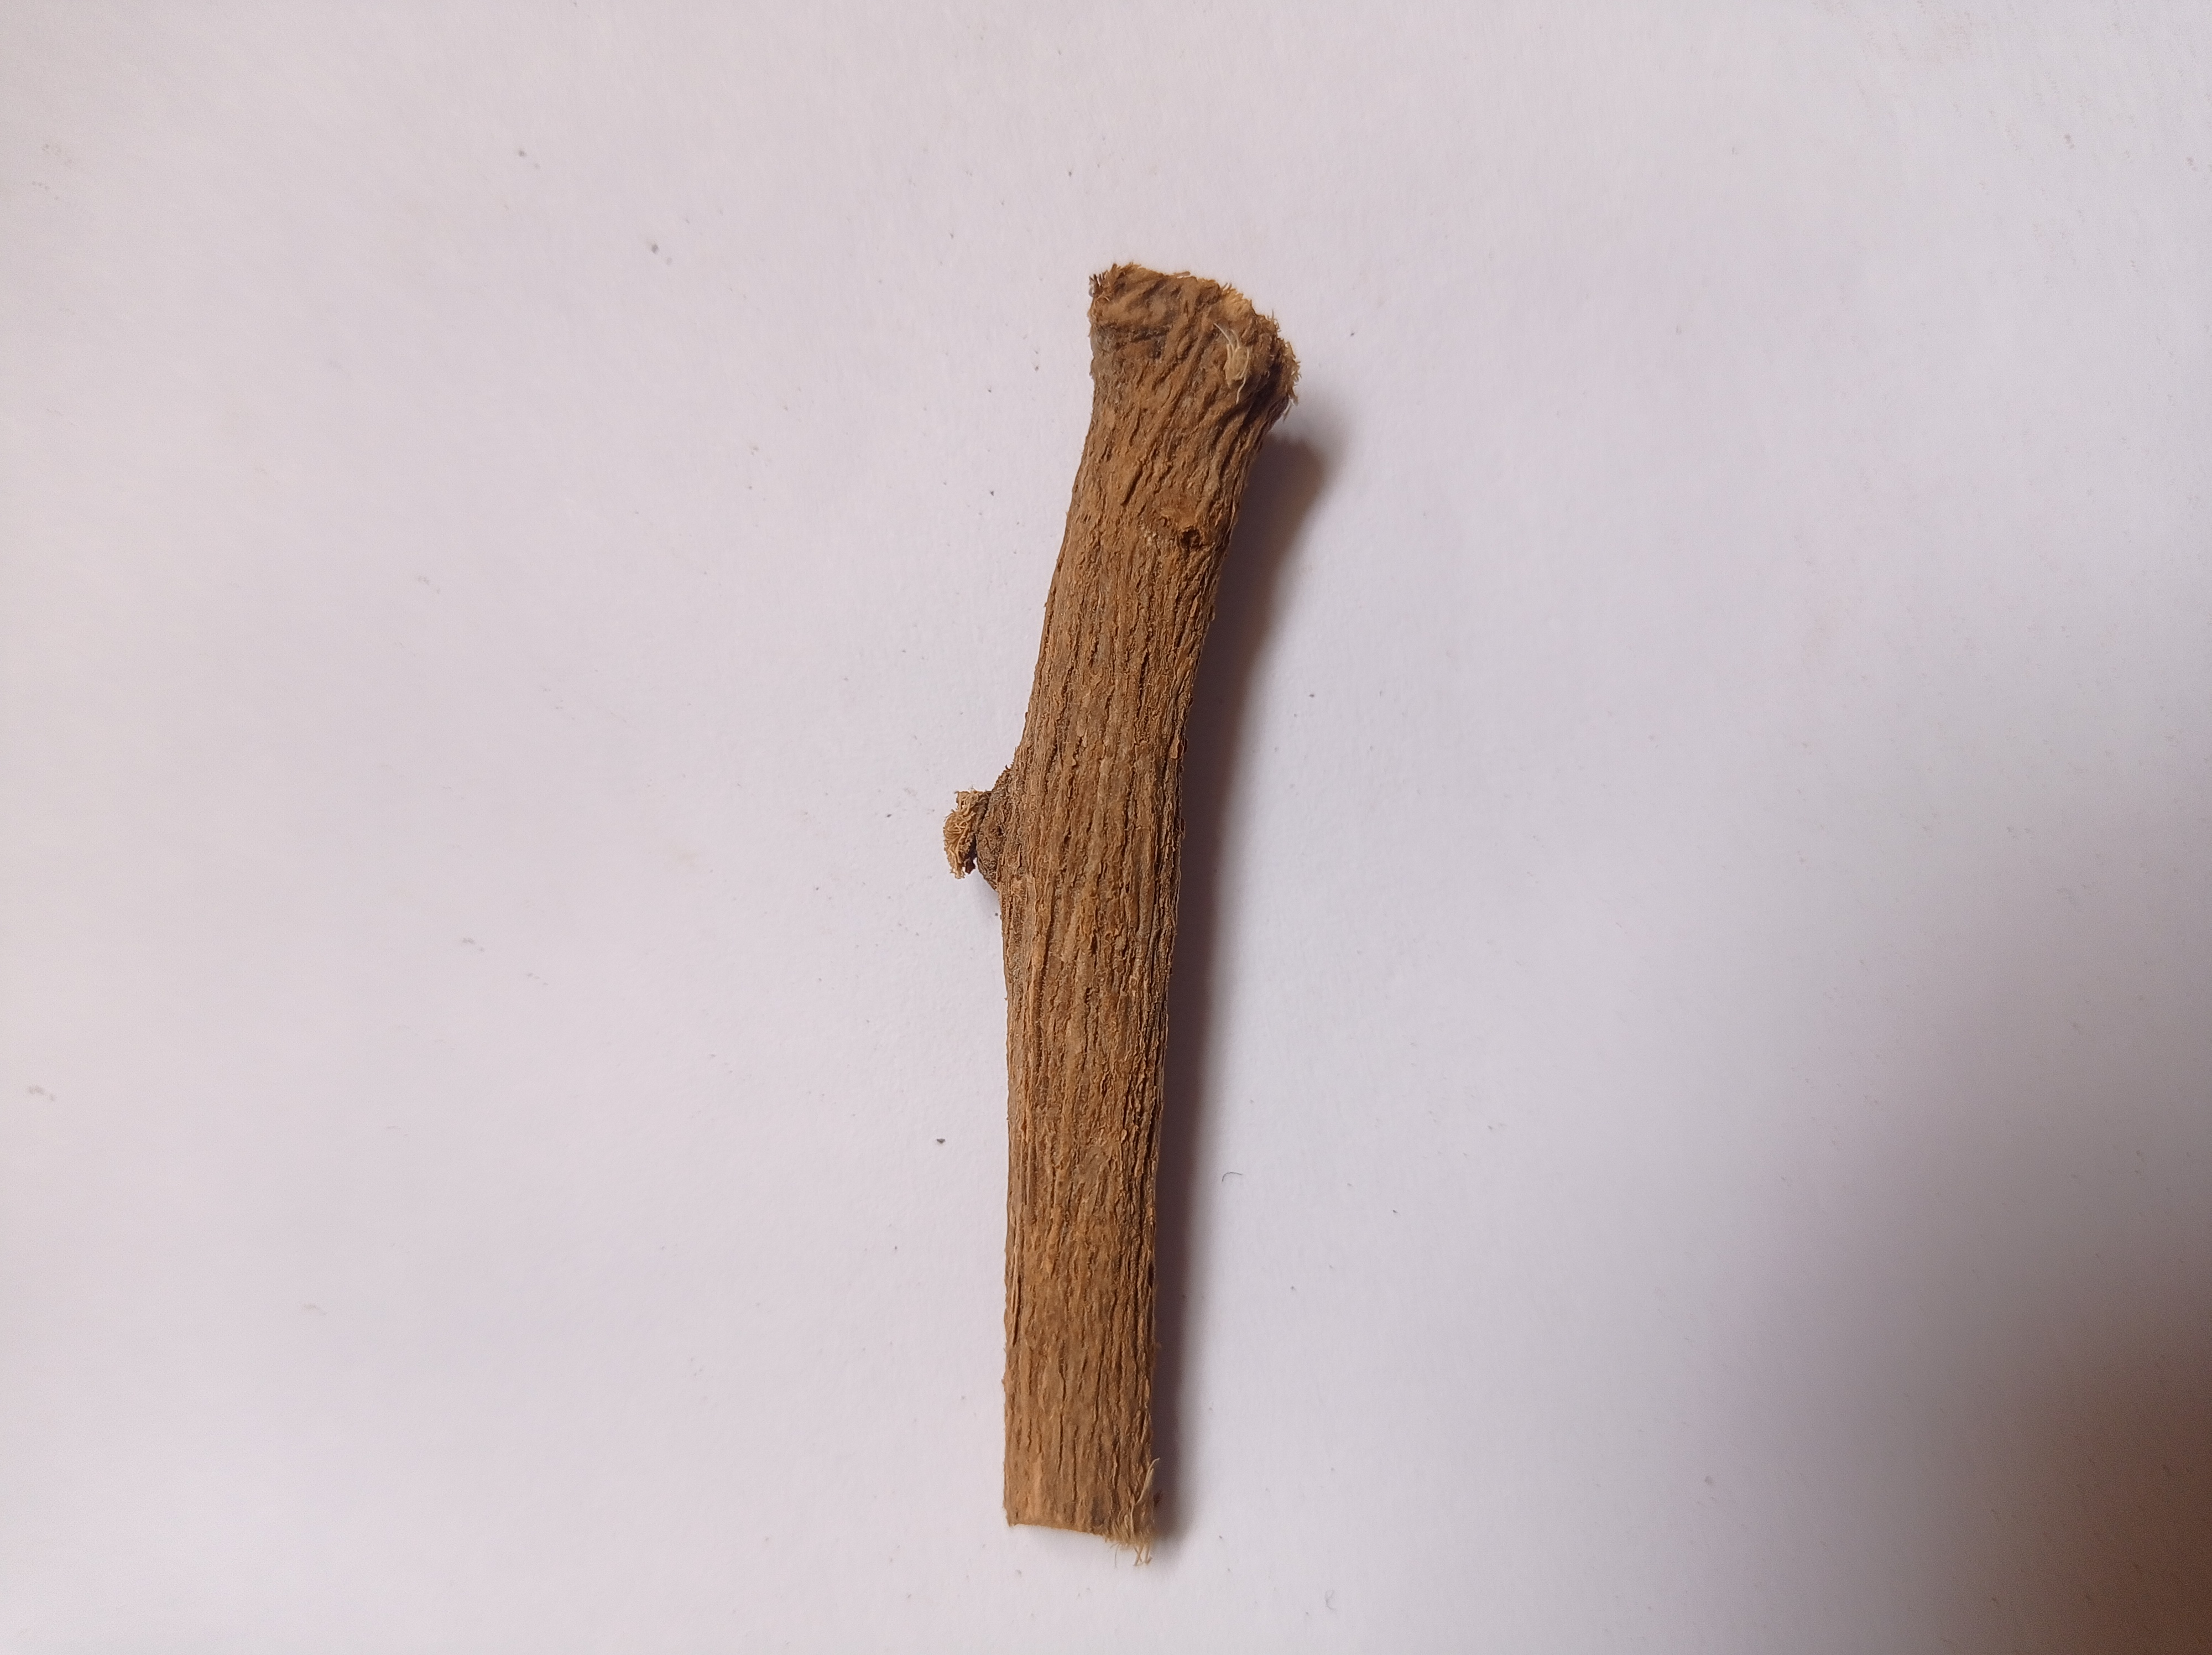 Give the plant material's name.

jesthamadh
